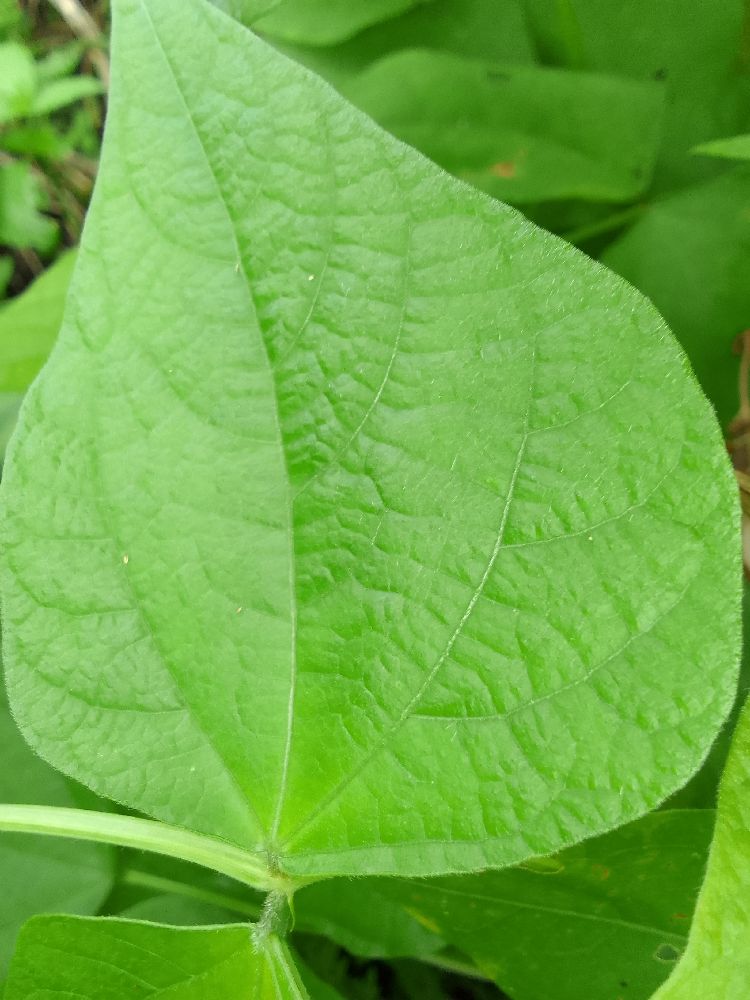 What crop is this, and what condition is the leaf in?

common bean, healthy
